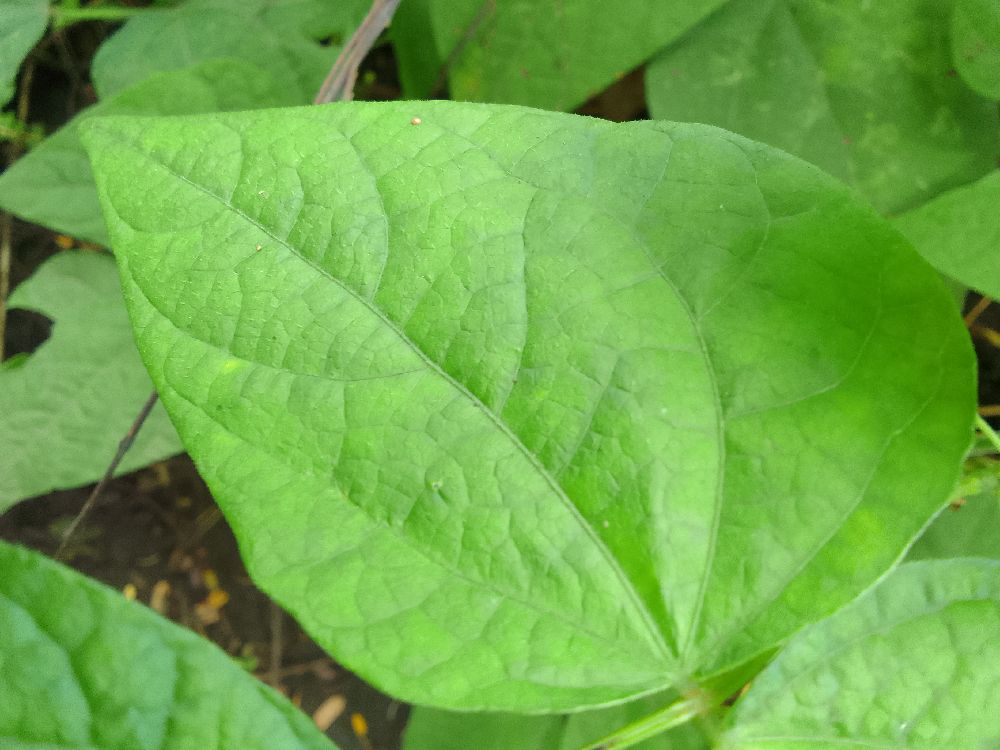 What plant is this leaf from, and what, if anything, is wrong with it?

common bean, healthy
